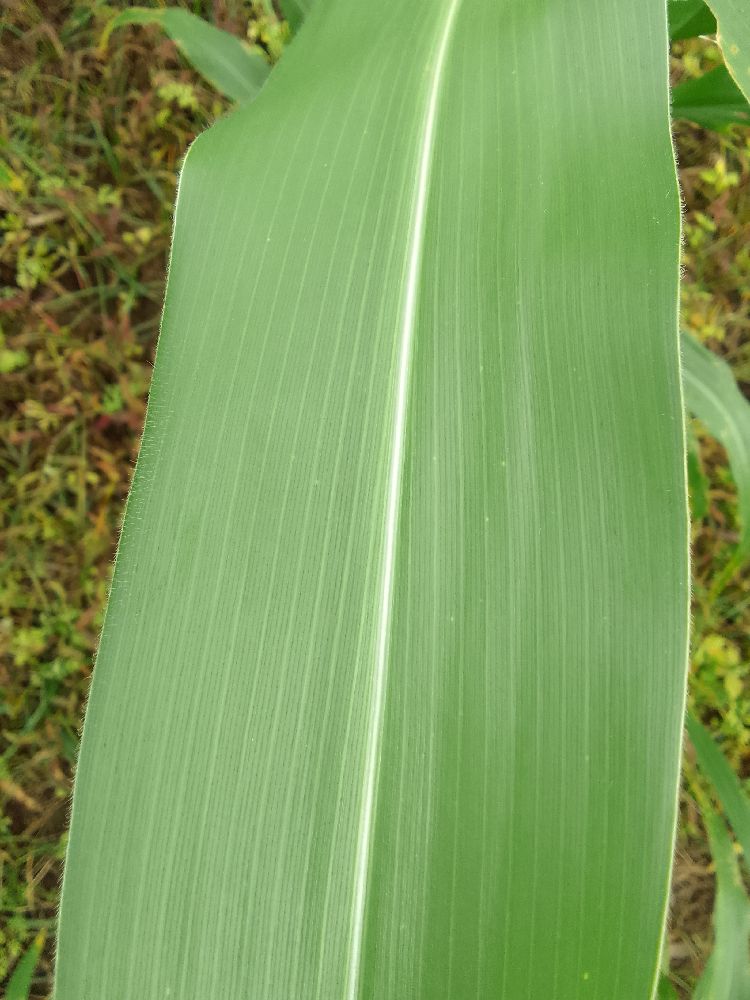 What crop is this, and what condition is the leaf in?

maize, healthy
